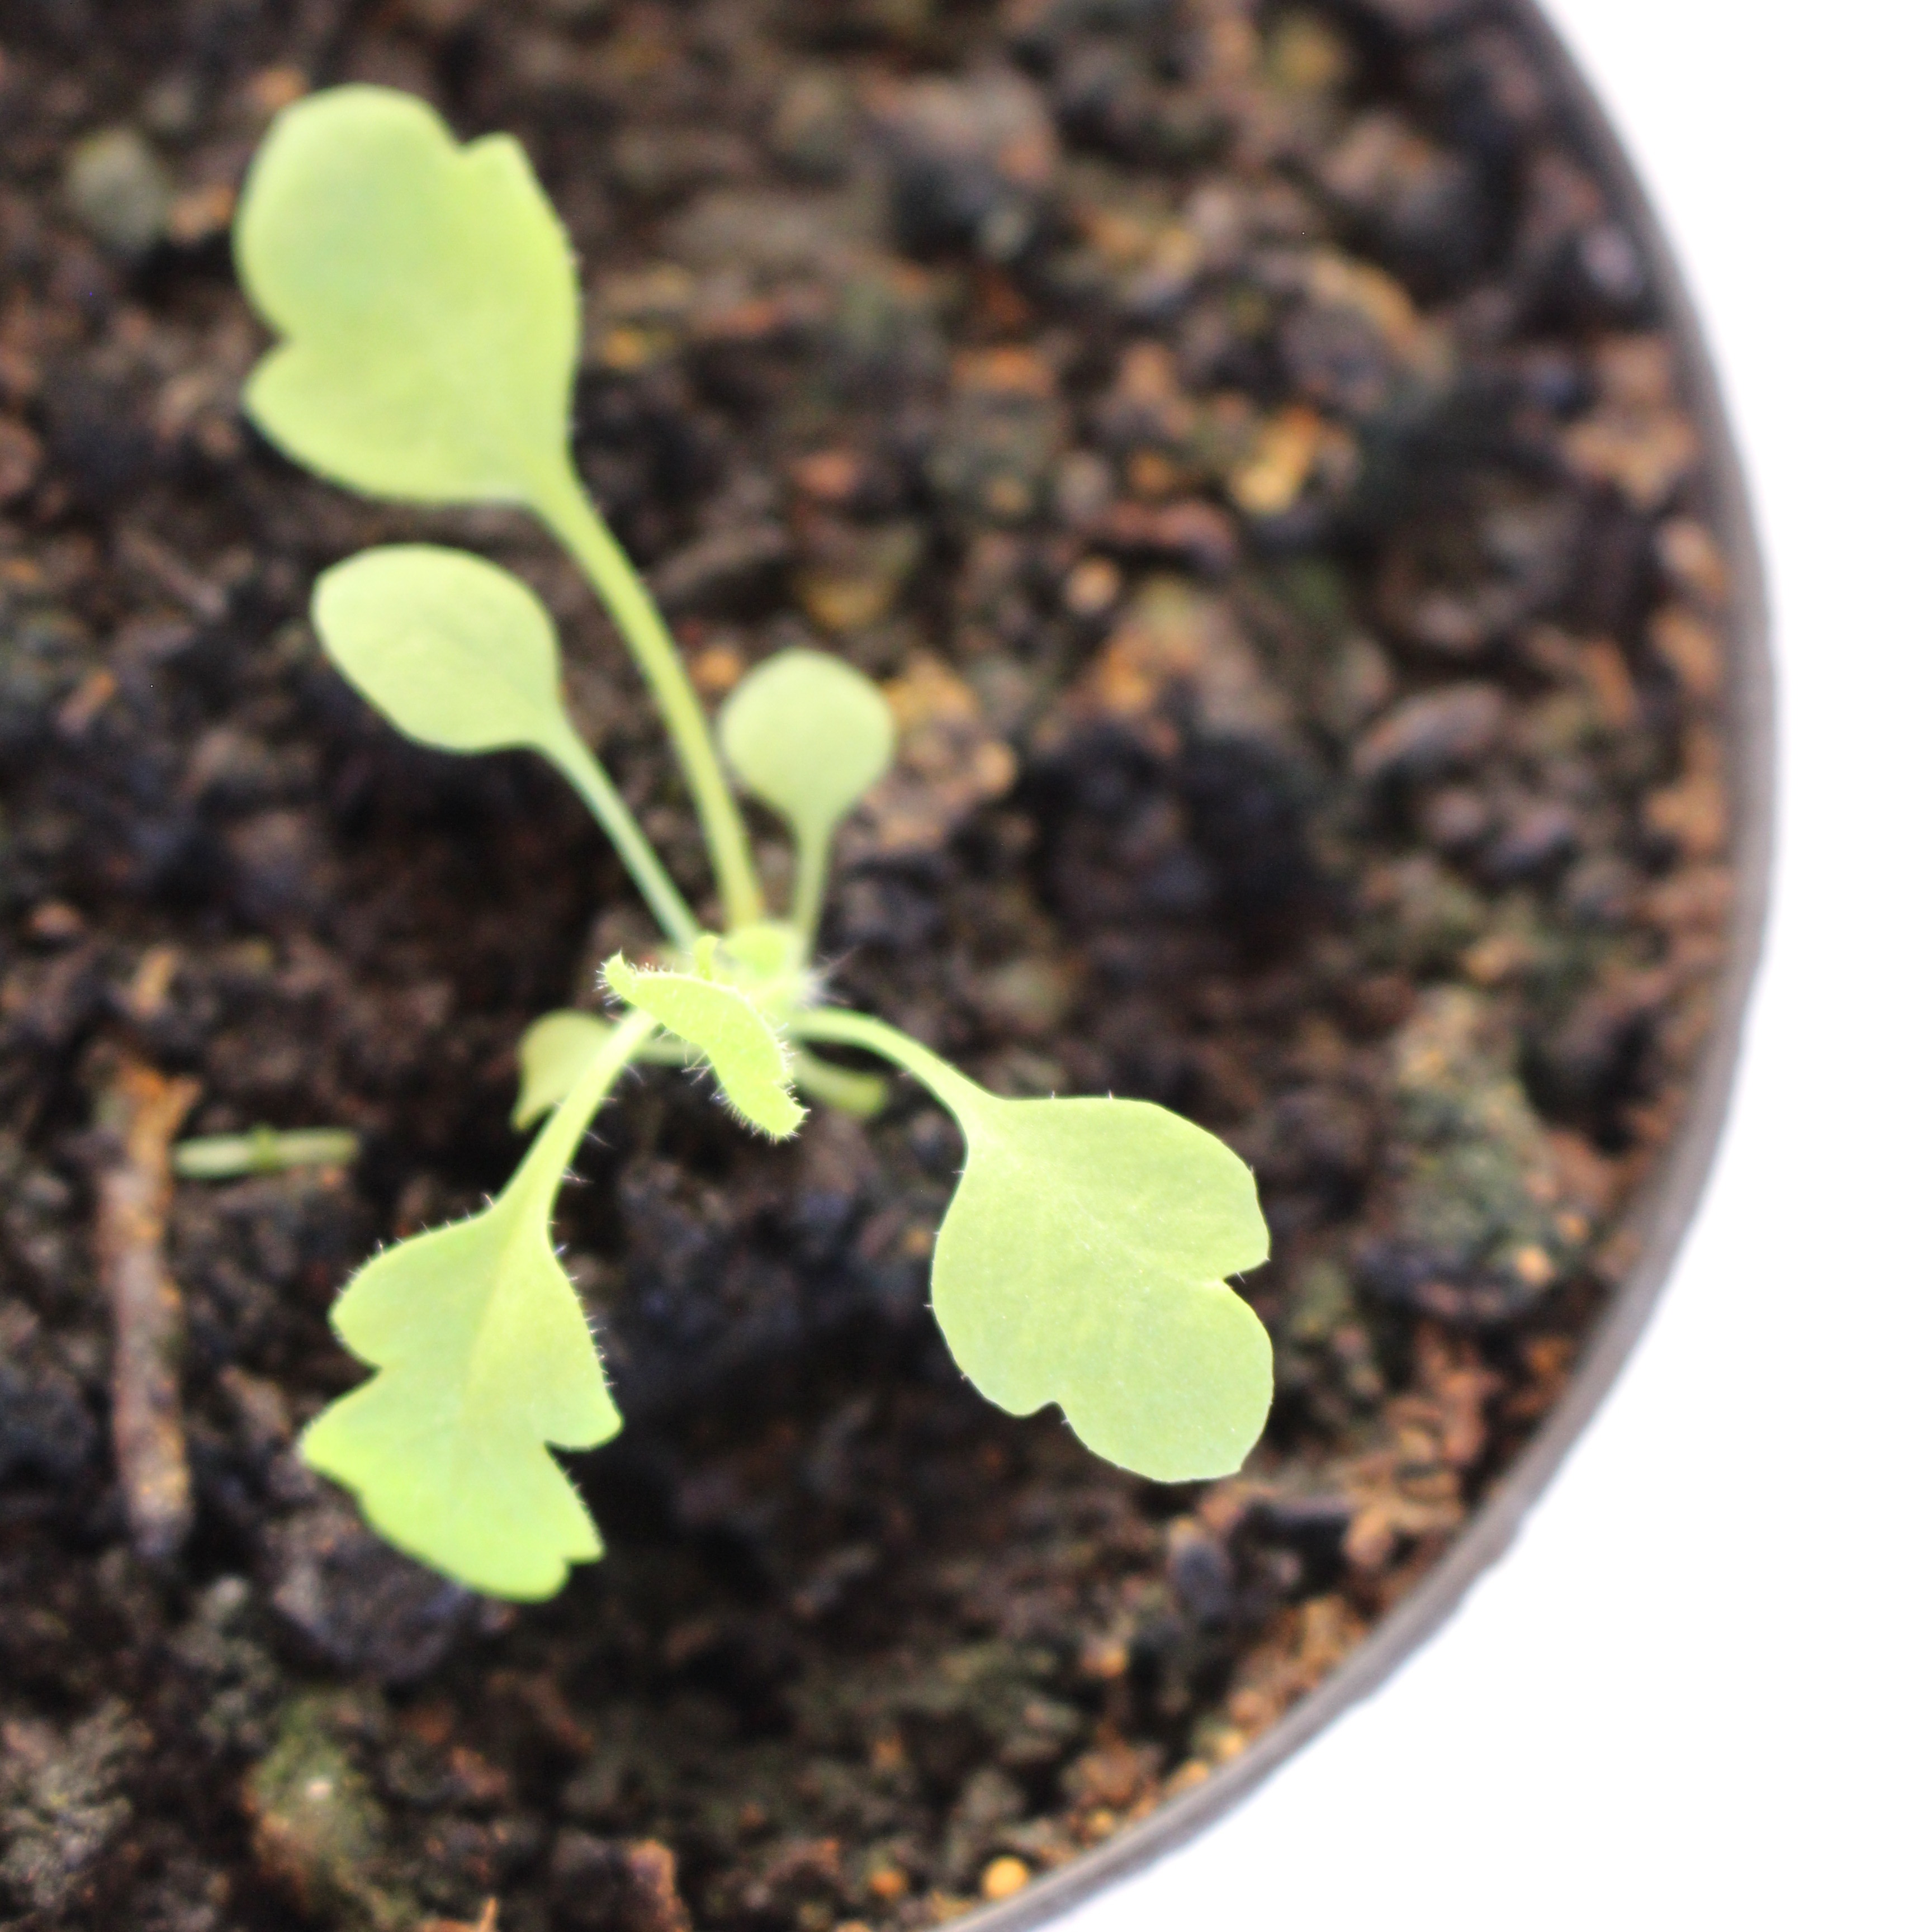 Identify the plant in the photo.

Papaver rhoeas
